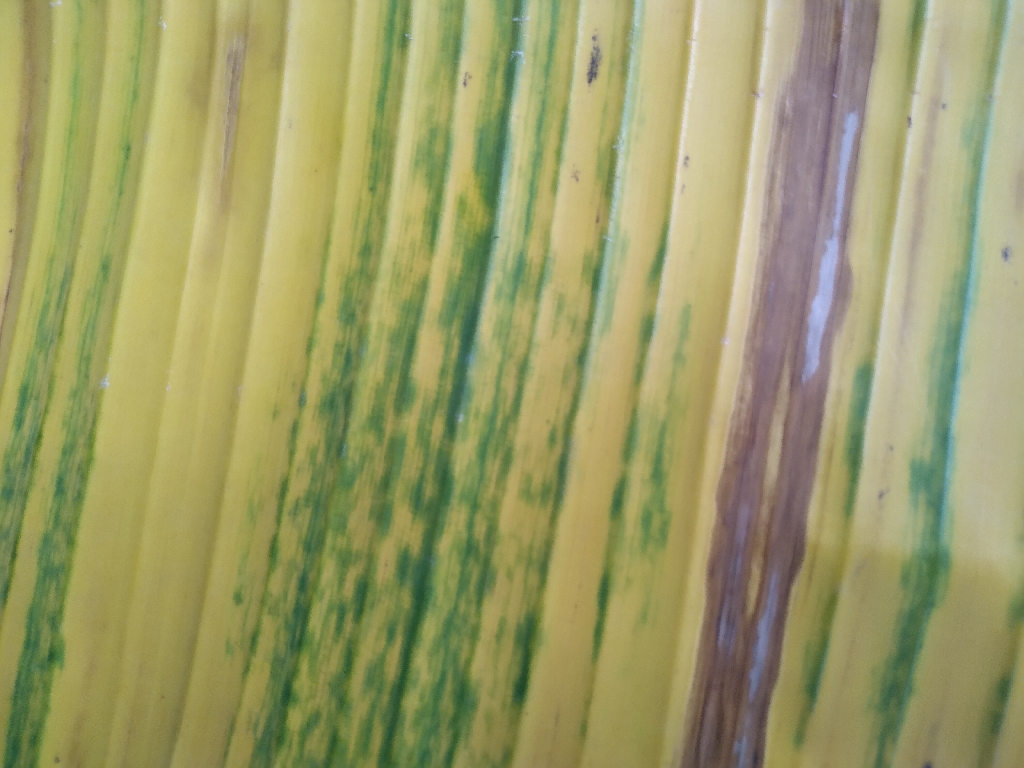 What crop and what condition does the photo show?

banana, fusarium wilt race 1
